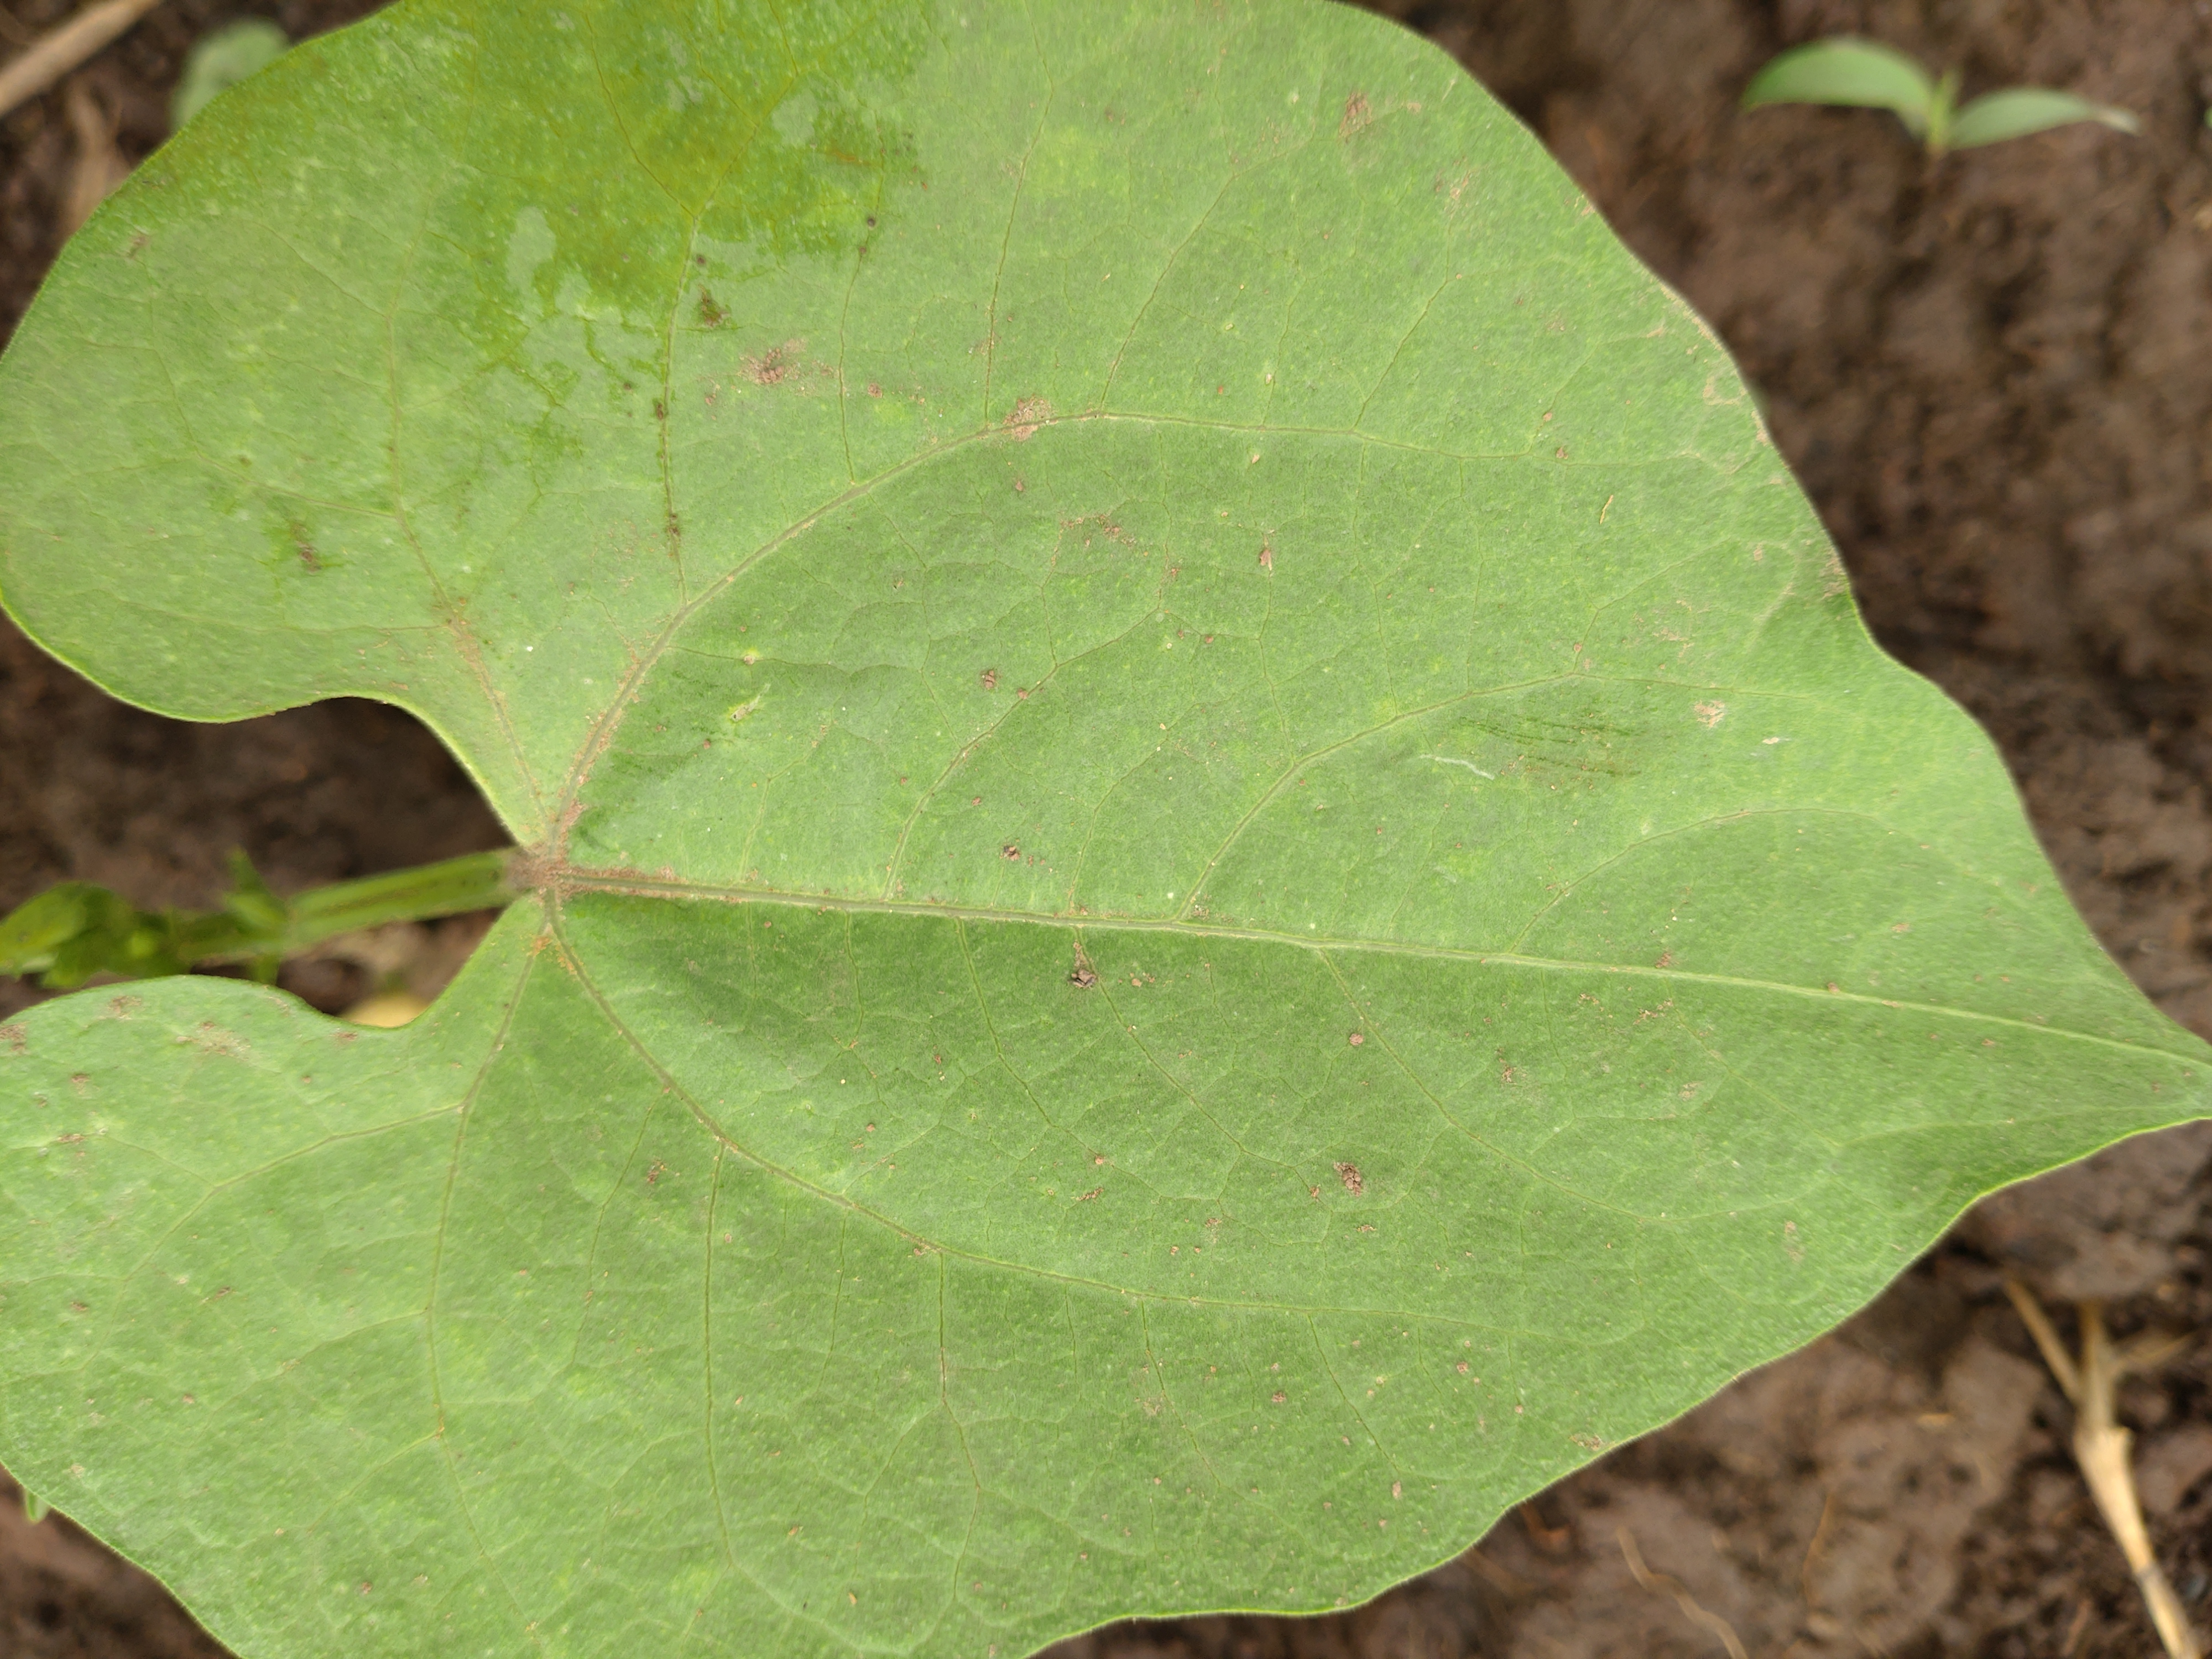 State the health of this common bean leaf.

healthy
